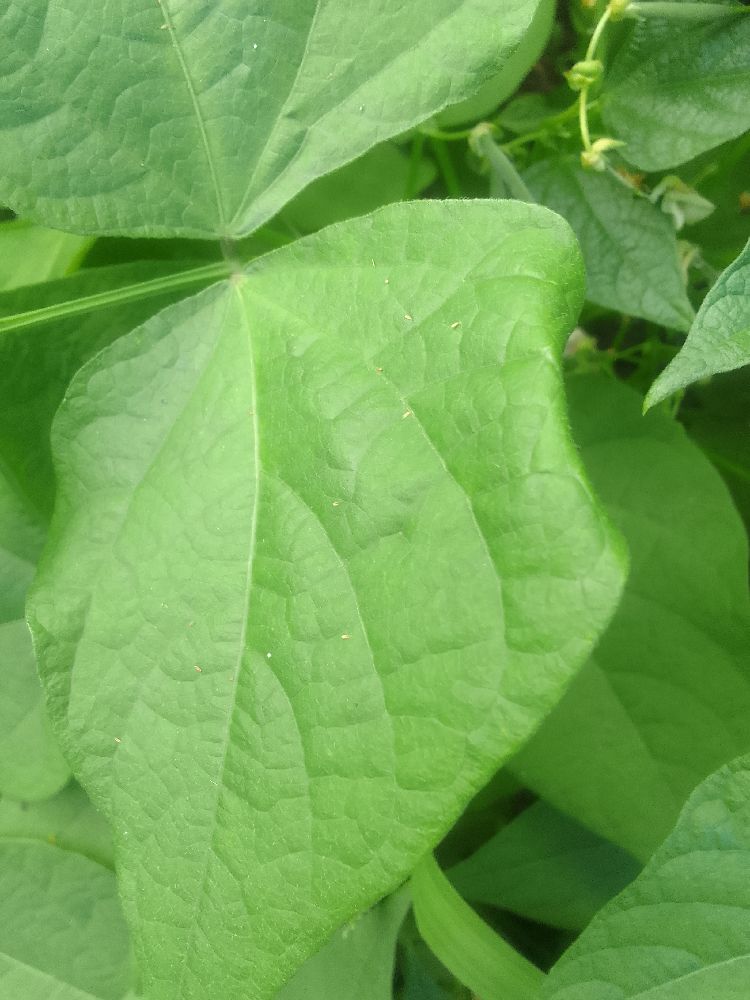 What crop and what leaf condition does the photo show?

common bean, healthy
